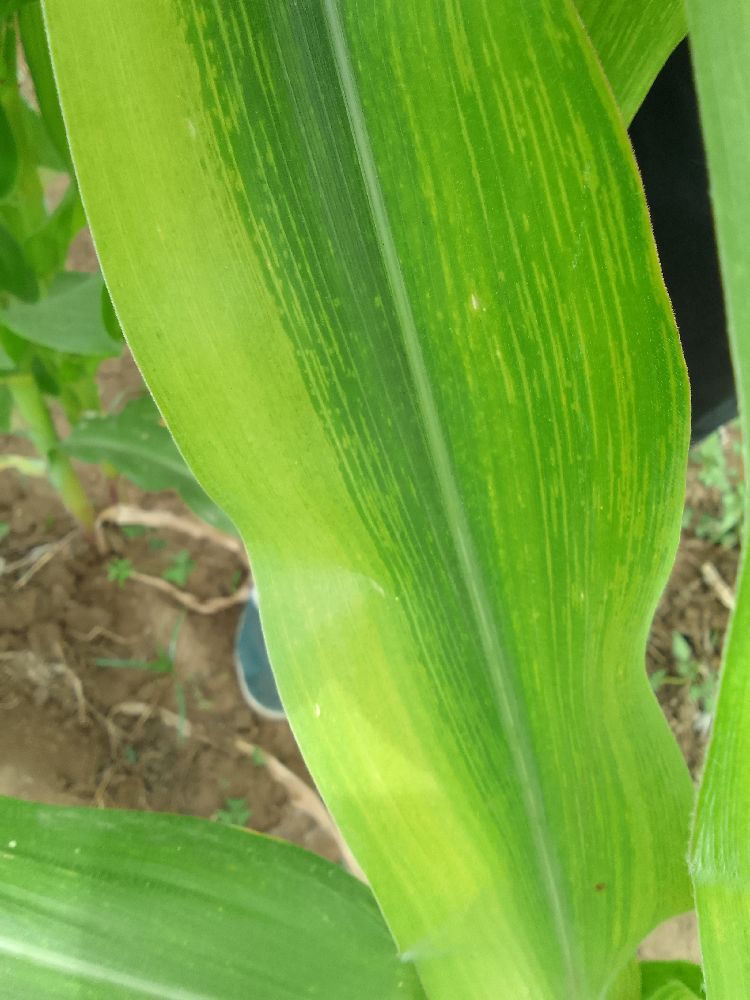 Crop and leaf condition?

maize, maize lethal necrosis
